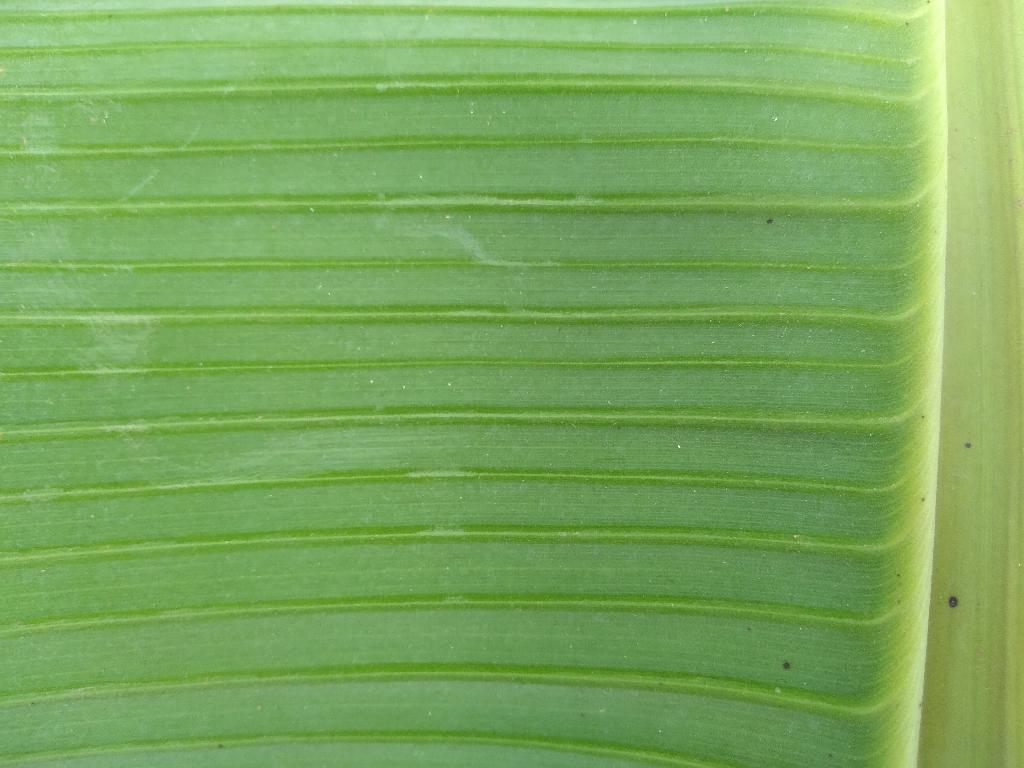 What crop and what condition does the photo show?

banana, healthy
